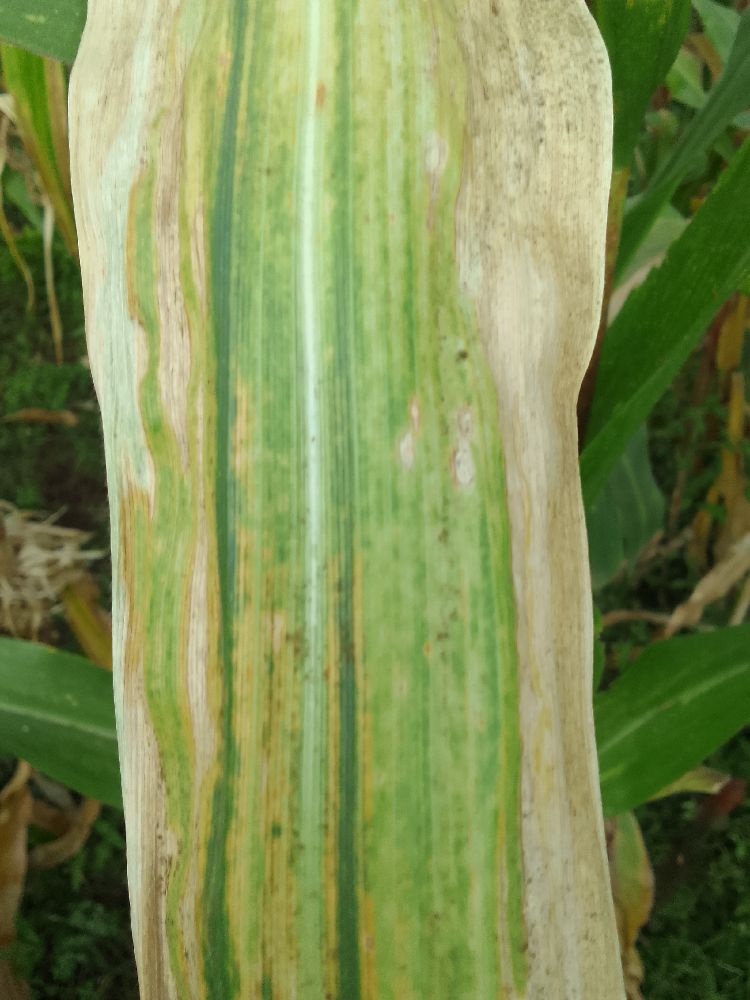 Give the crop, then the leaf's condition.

maize, maize lethal necrosis
